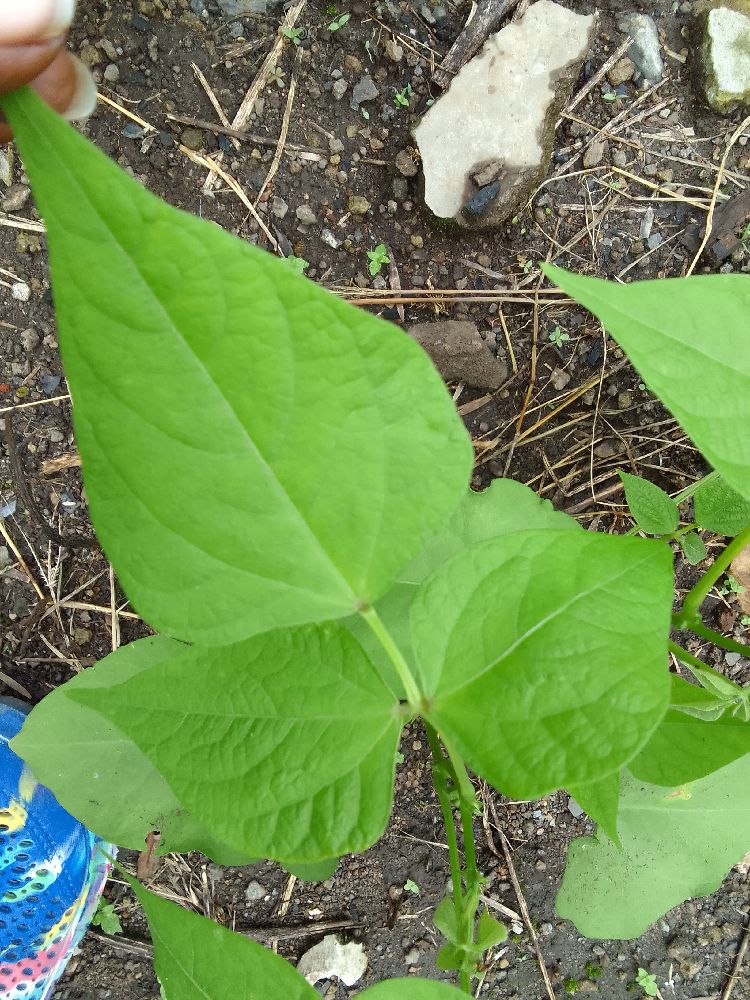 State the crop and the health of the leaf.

common bean, healthy
